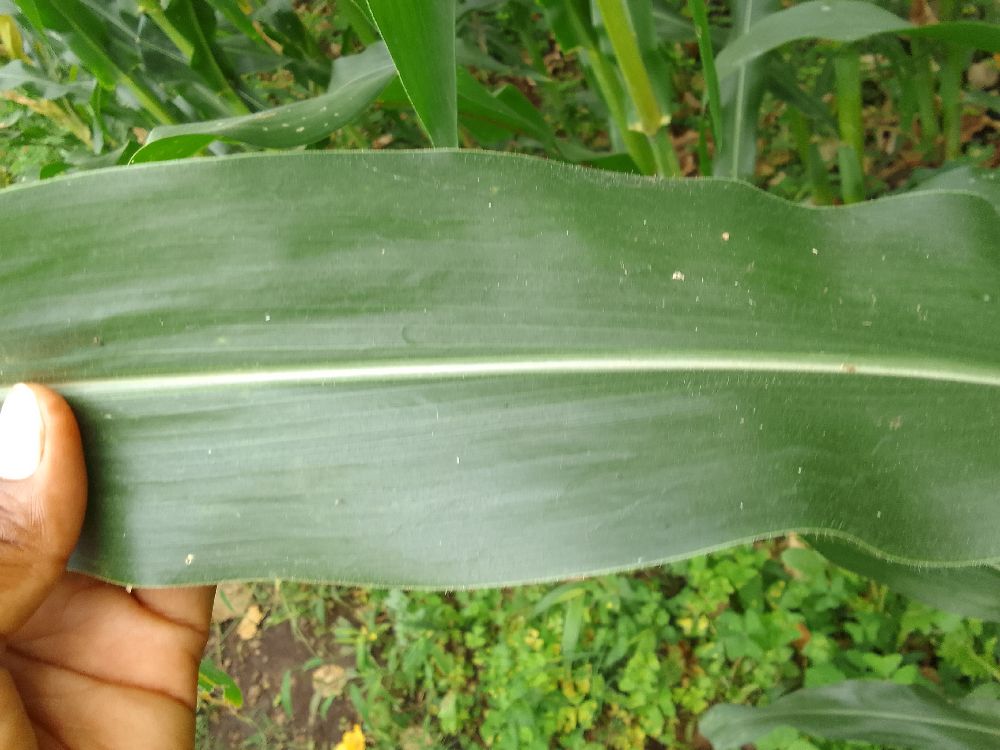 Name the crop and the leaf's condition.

maize, healthy
